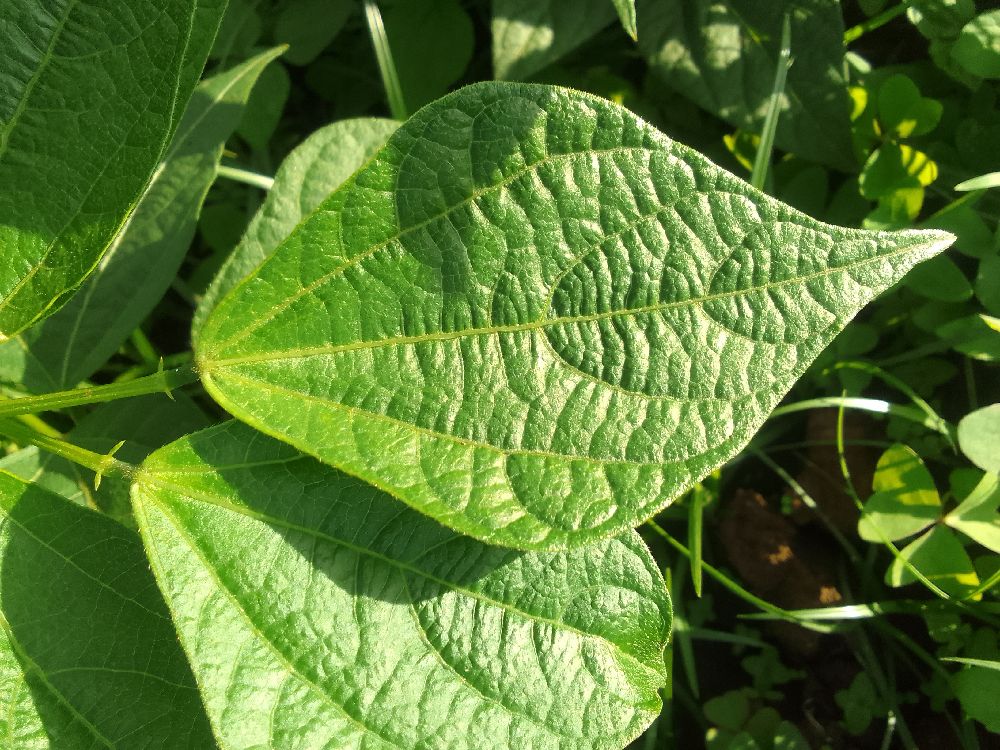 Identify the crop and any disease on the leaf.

common bean, healthy
